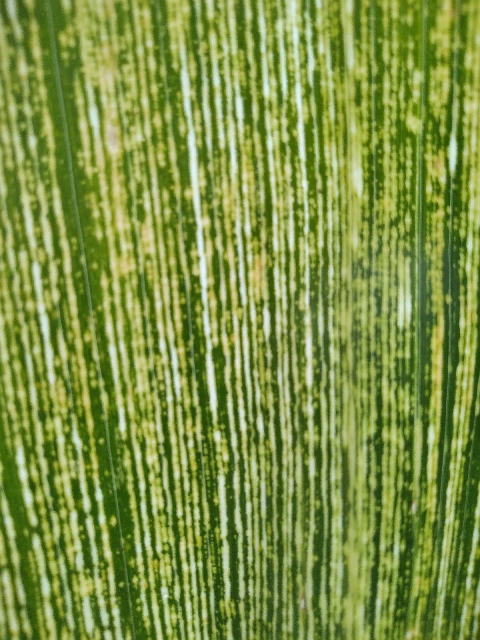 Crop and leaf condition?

maize, maize streak virus
